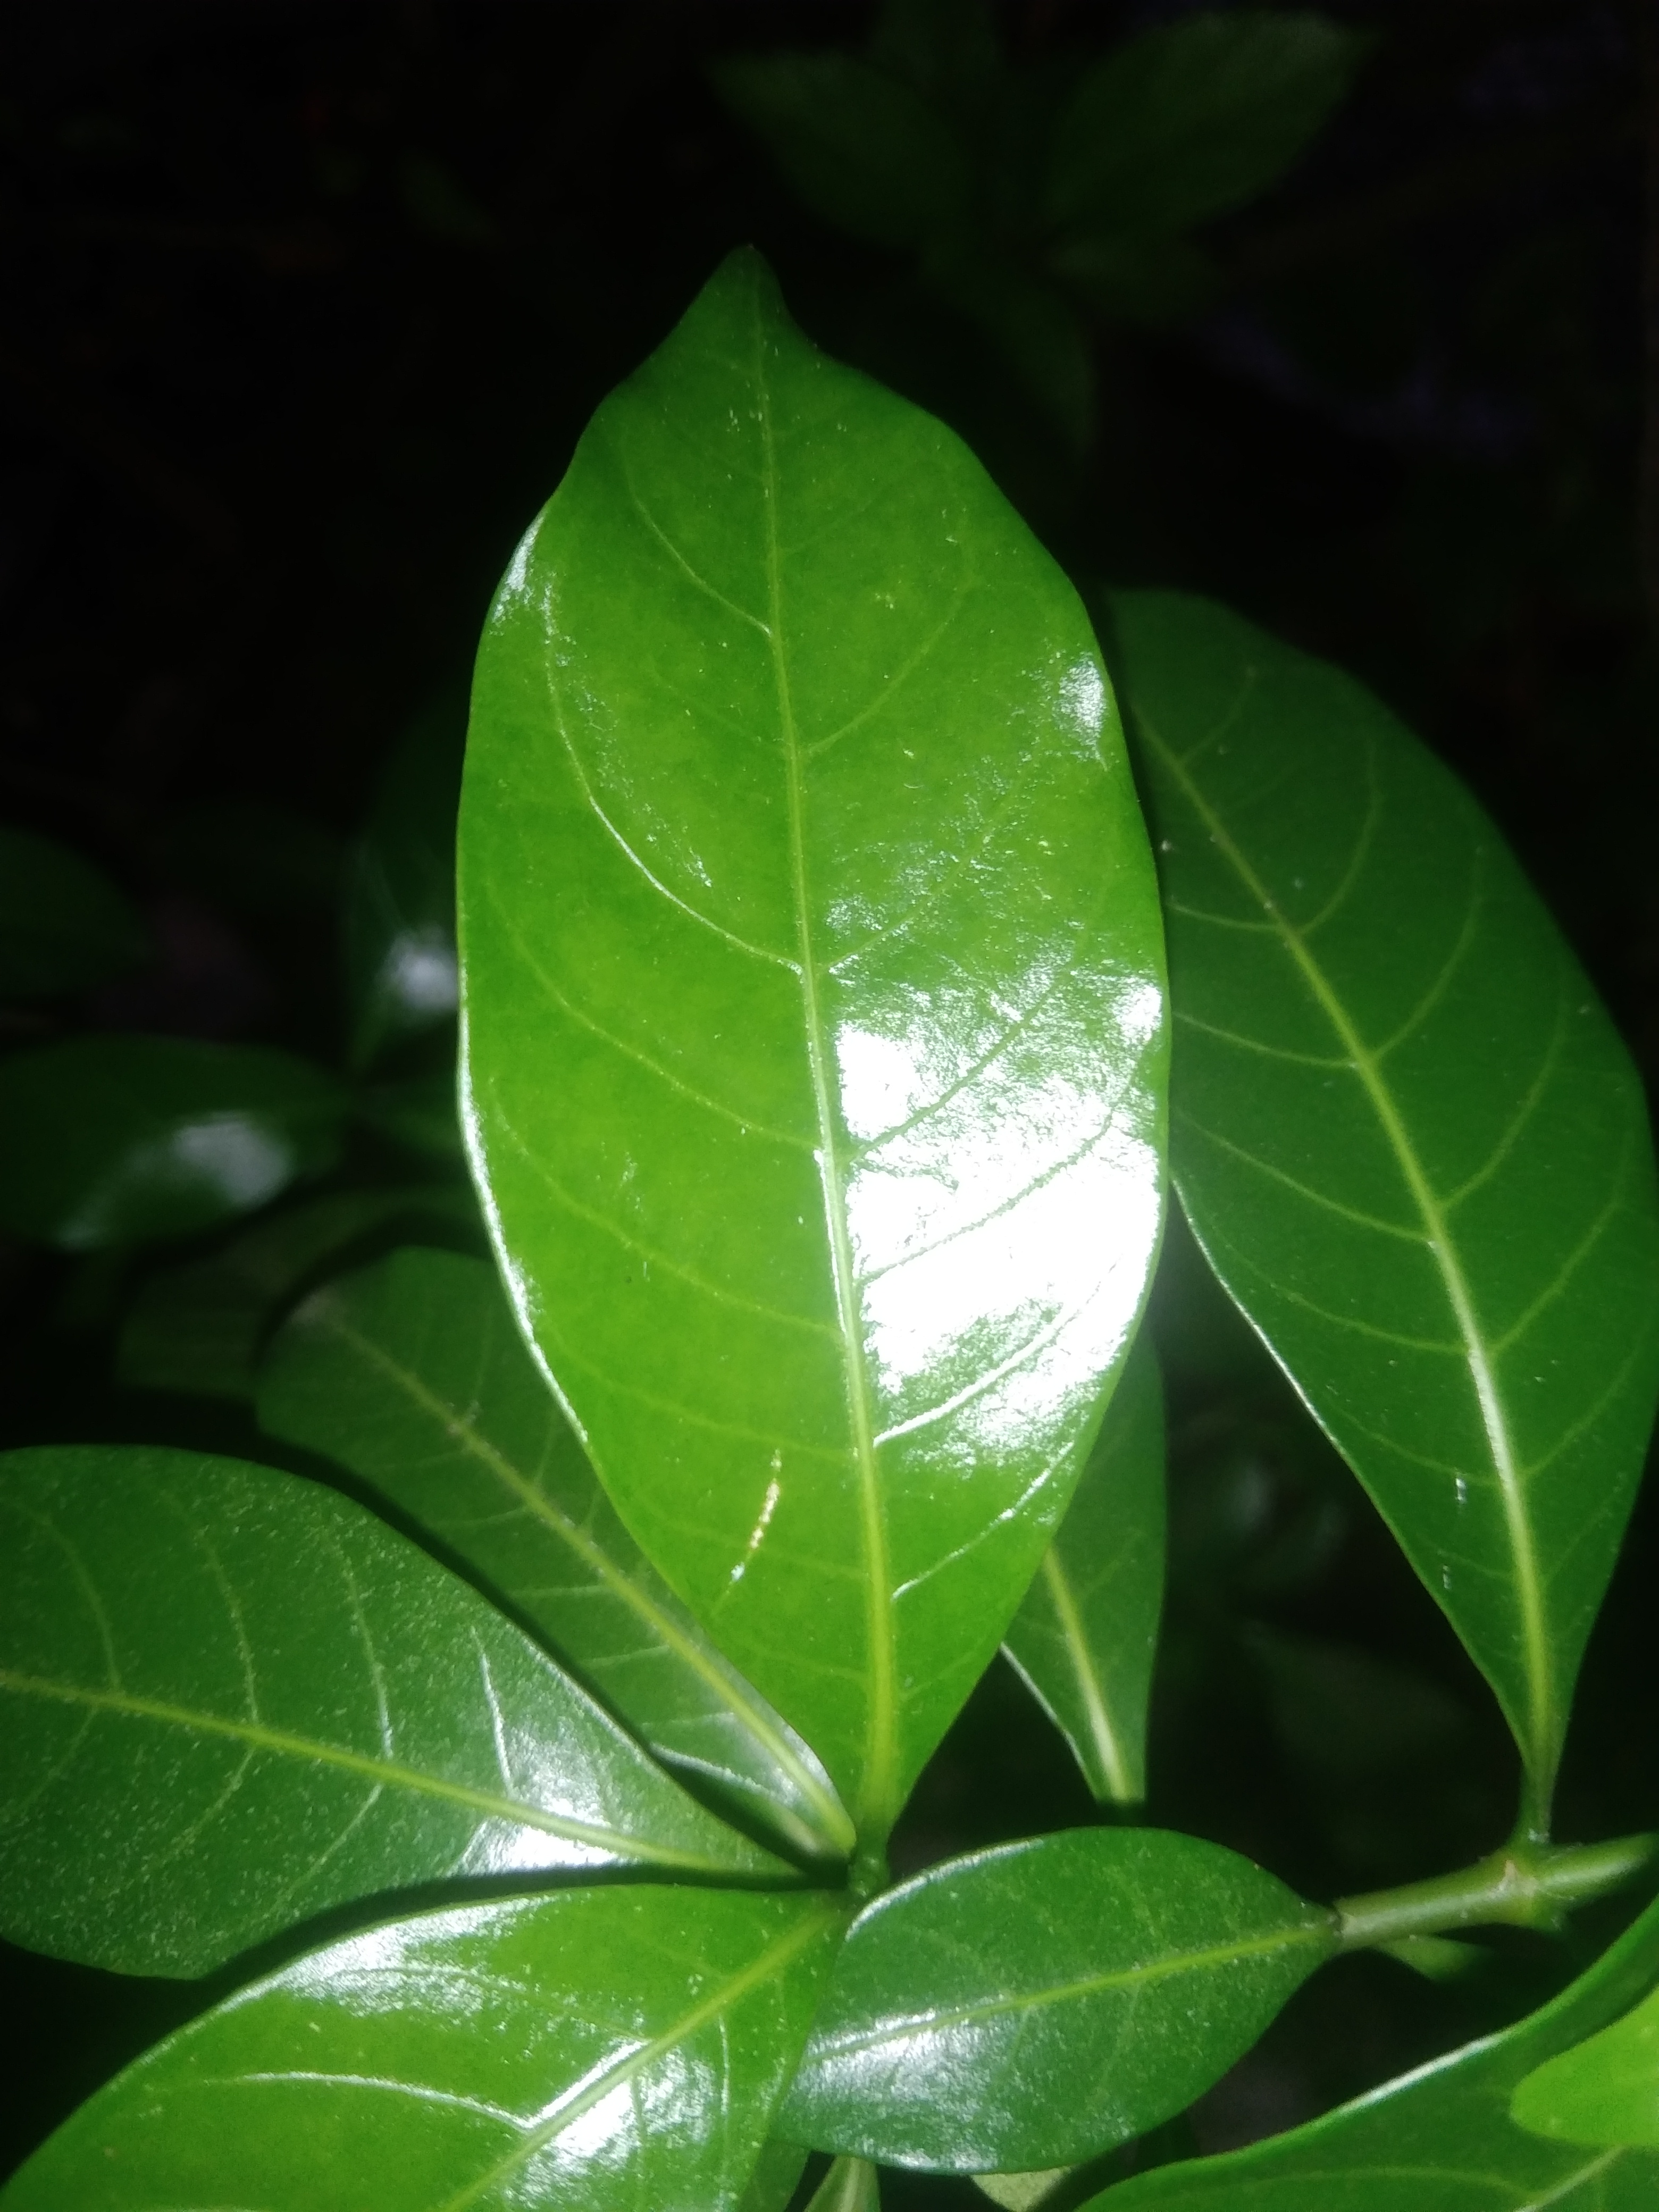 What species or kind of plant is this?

togor
